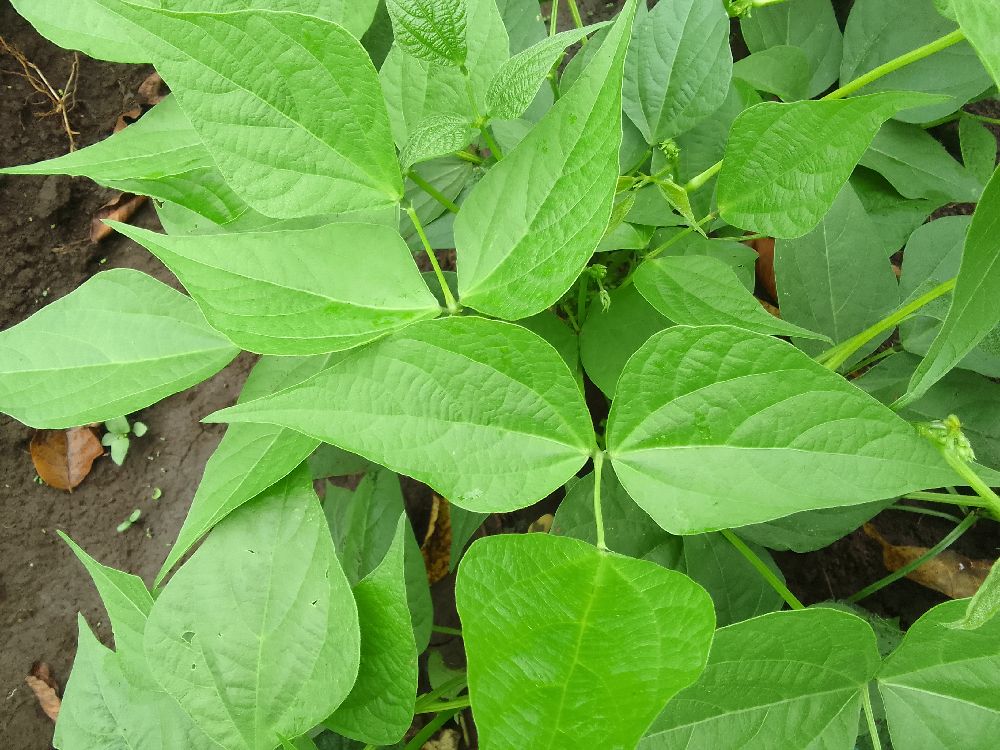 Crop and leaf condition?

common bean, healthy
